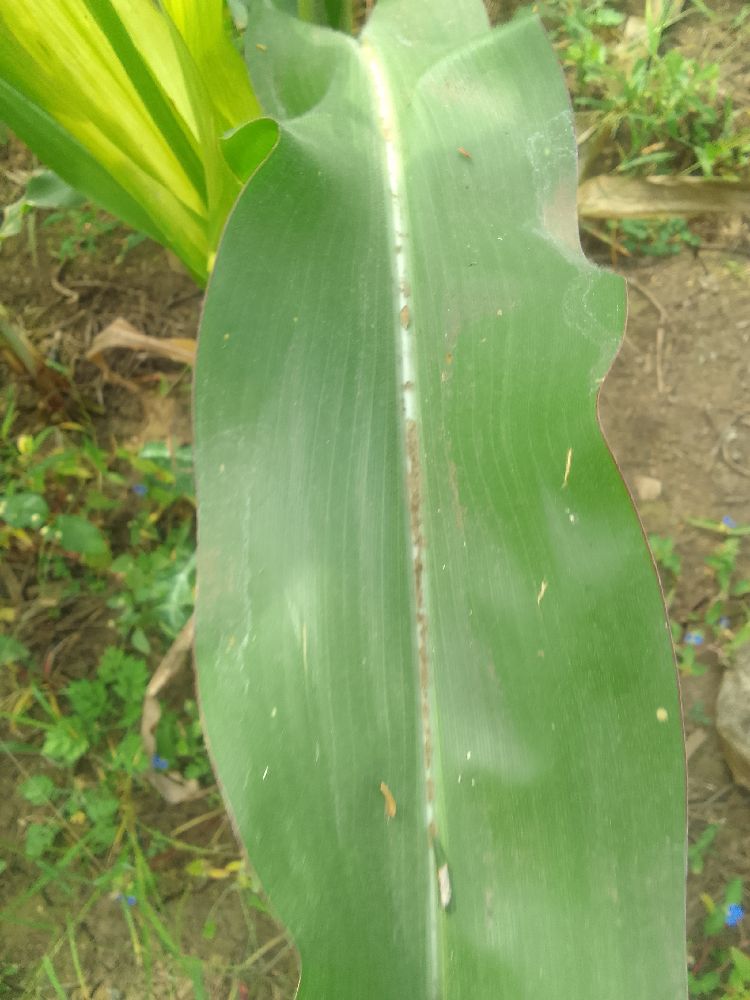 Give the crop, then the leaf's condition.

maize, healthy
